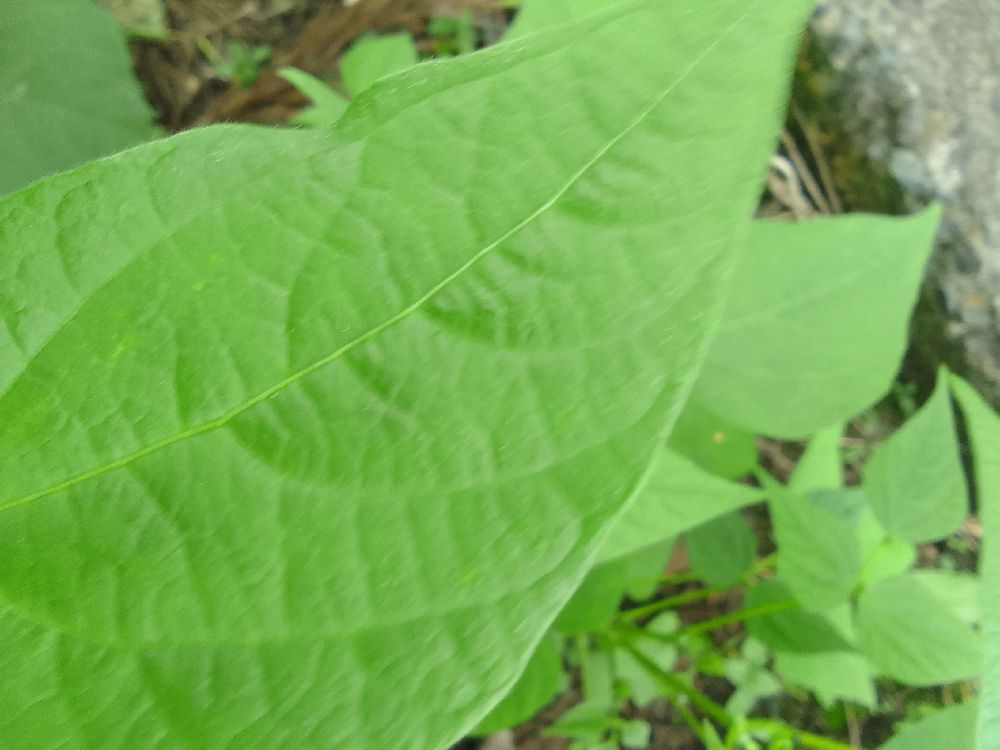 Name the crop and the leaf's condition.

common bean, healthy
